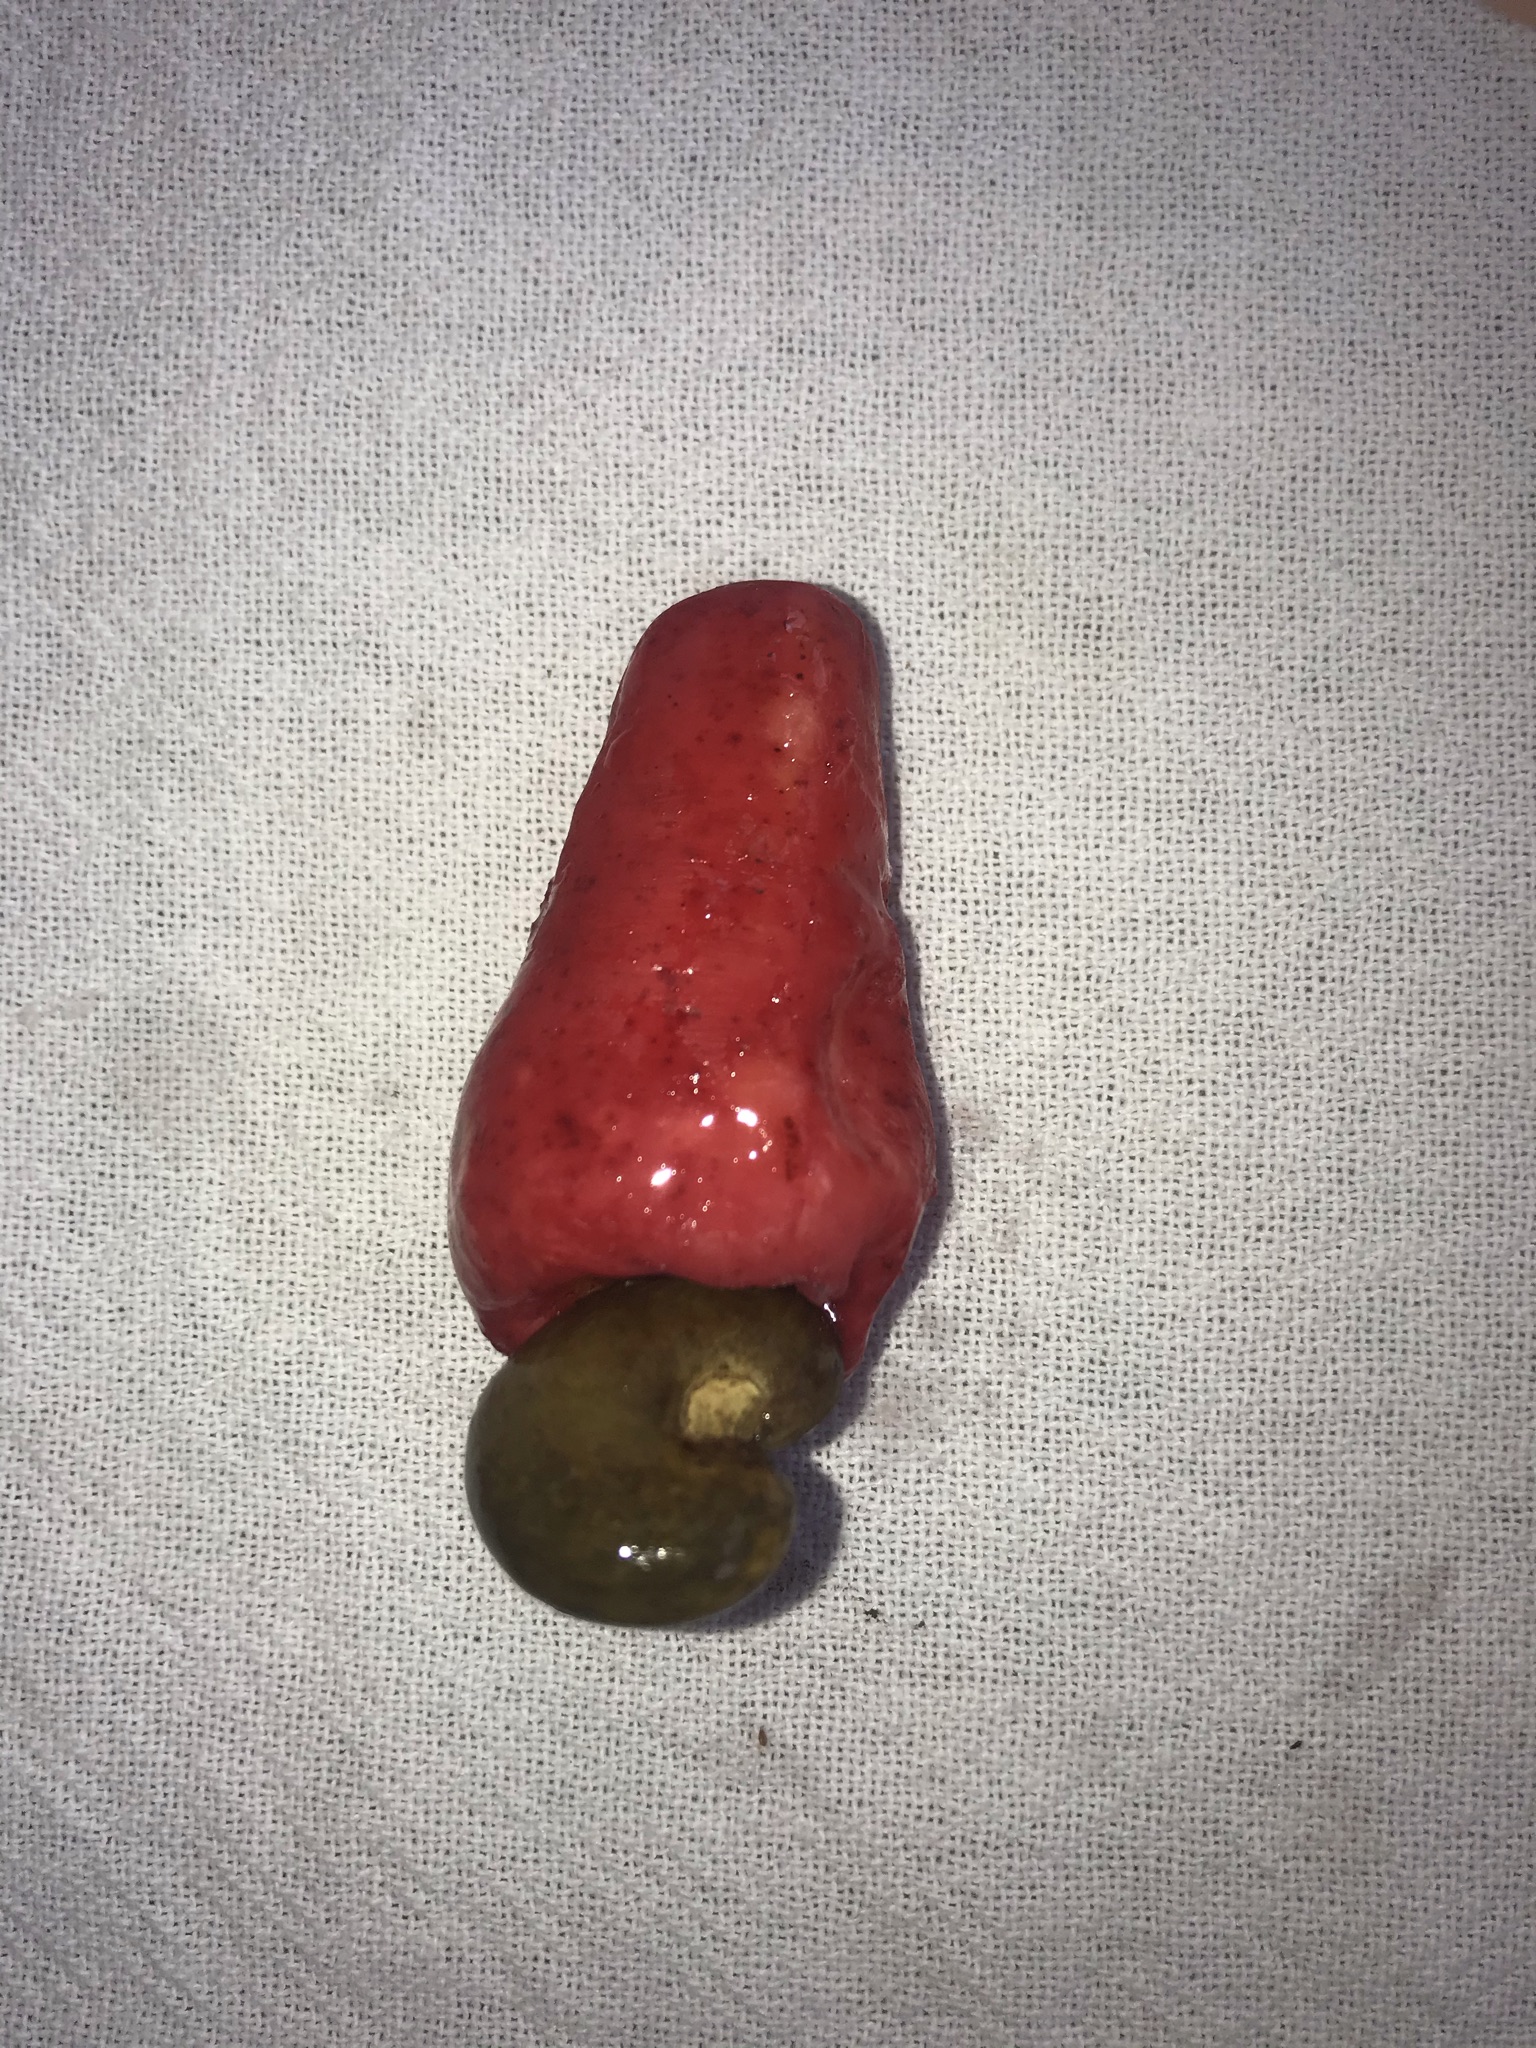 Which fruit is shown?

caju vermelho
